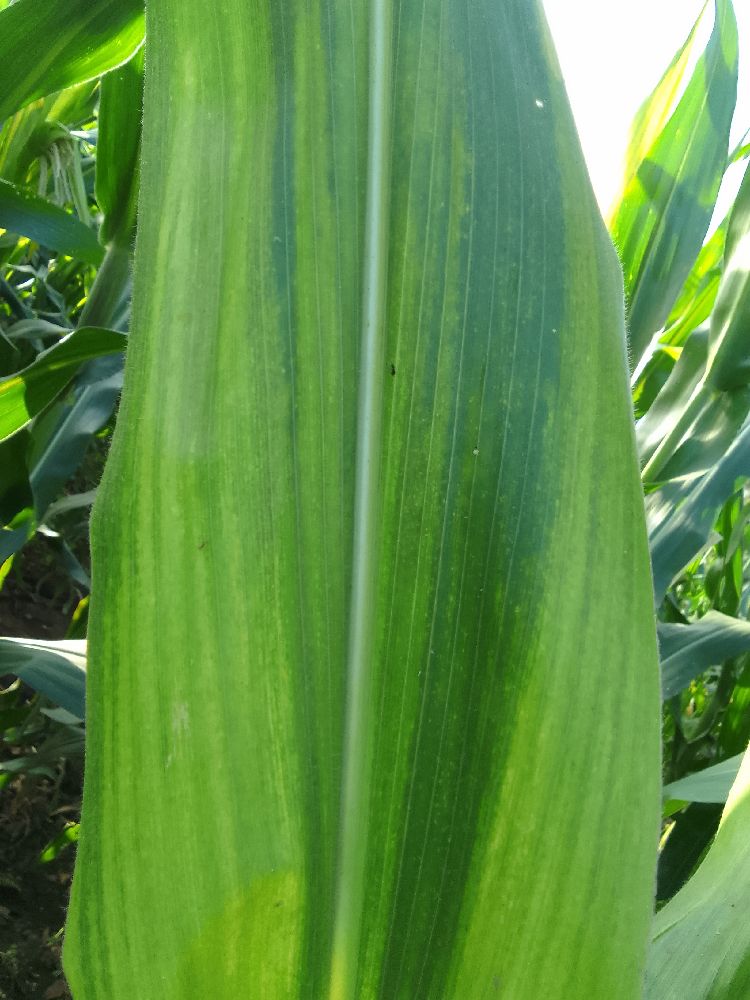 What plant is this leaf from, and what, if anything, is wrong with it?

maize, maize lethal necrosis
